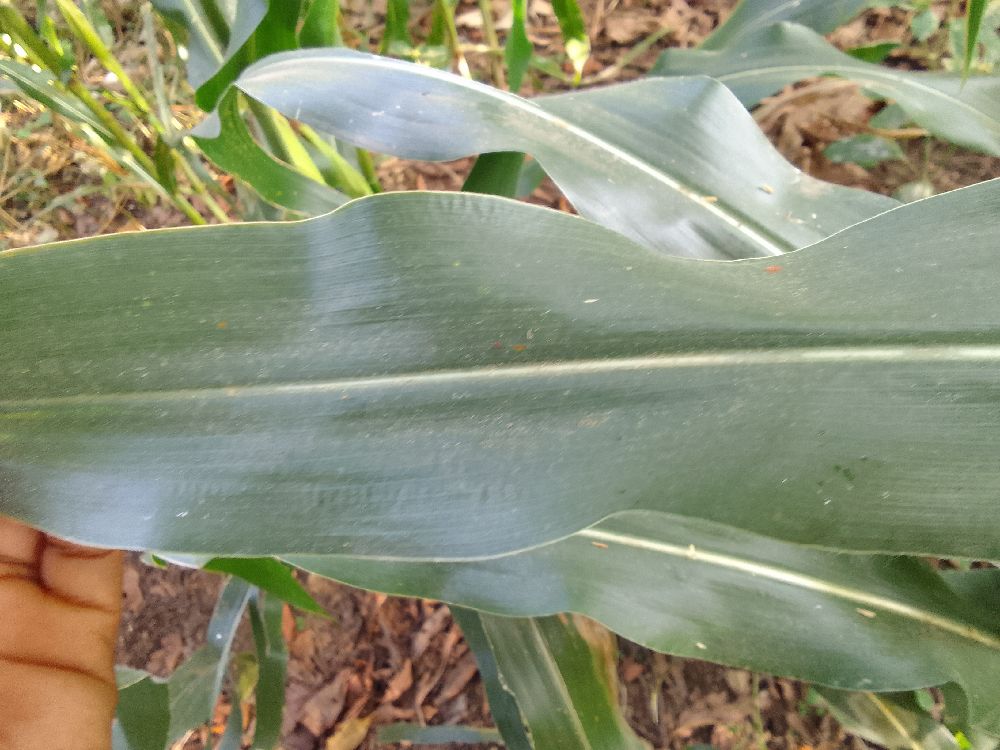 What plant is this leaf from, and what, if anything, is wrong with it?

maize, healthy
